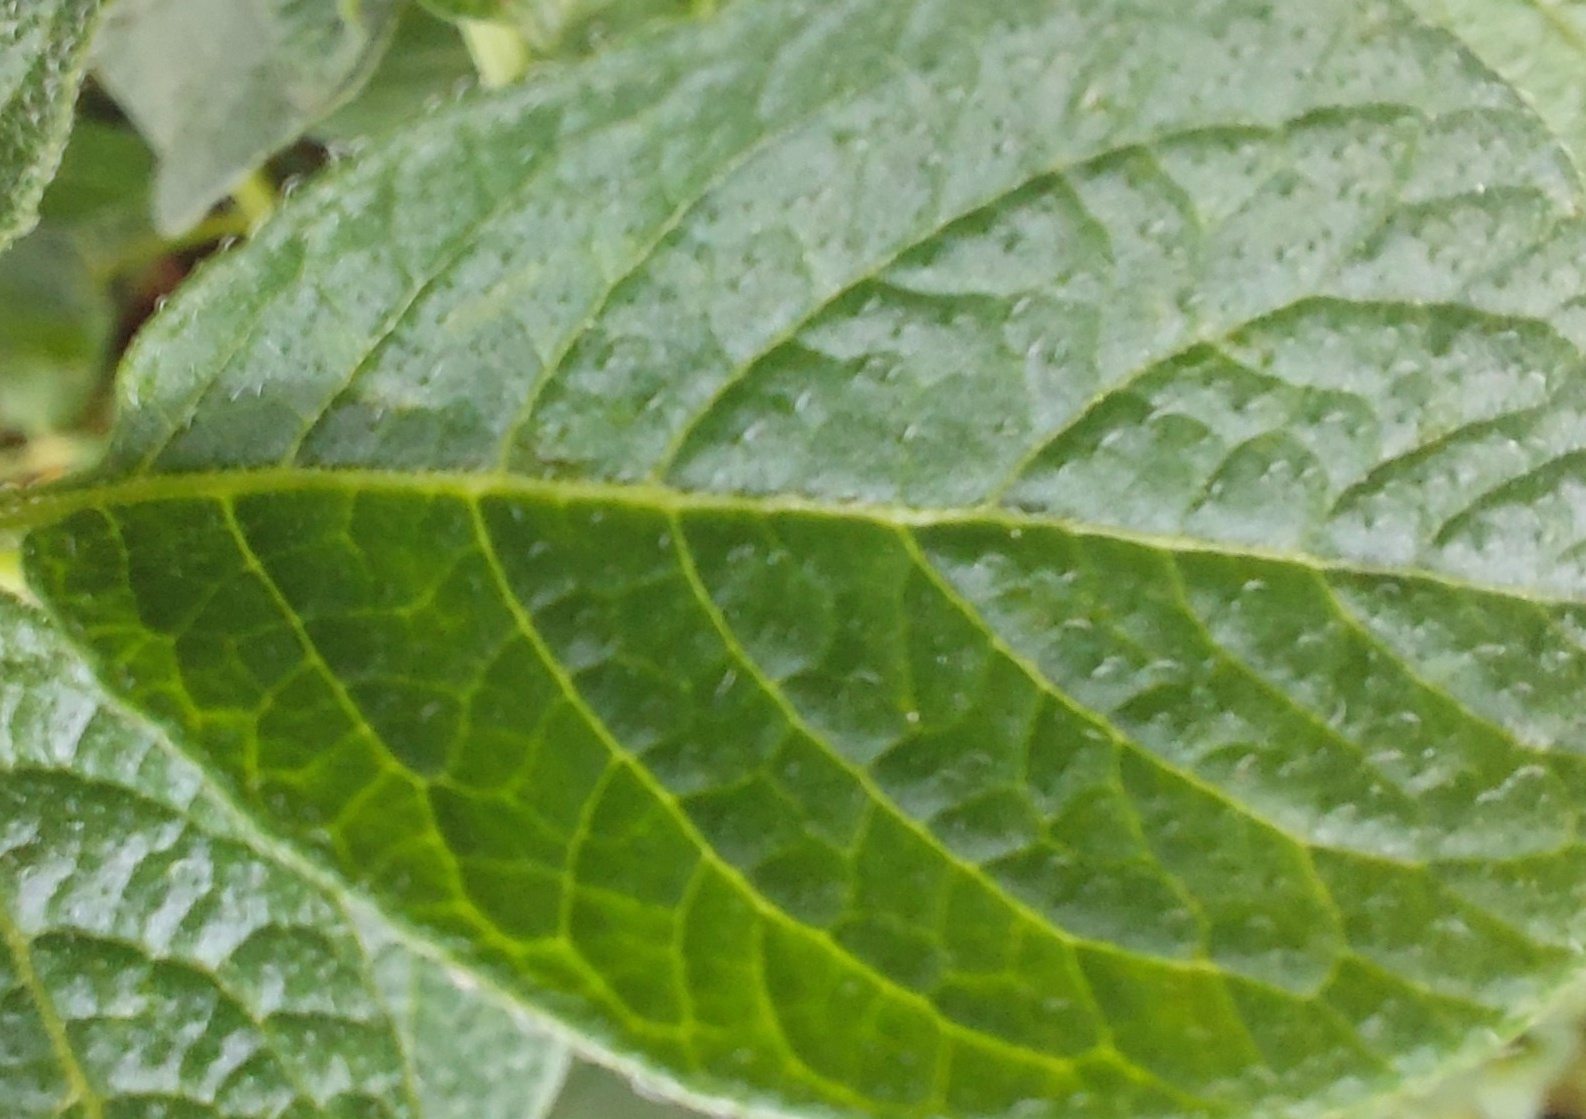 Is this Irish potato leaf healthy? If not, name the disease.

healthy
